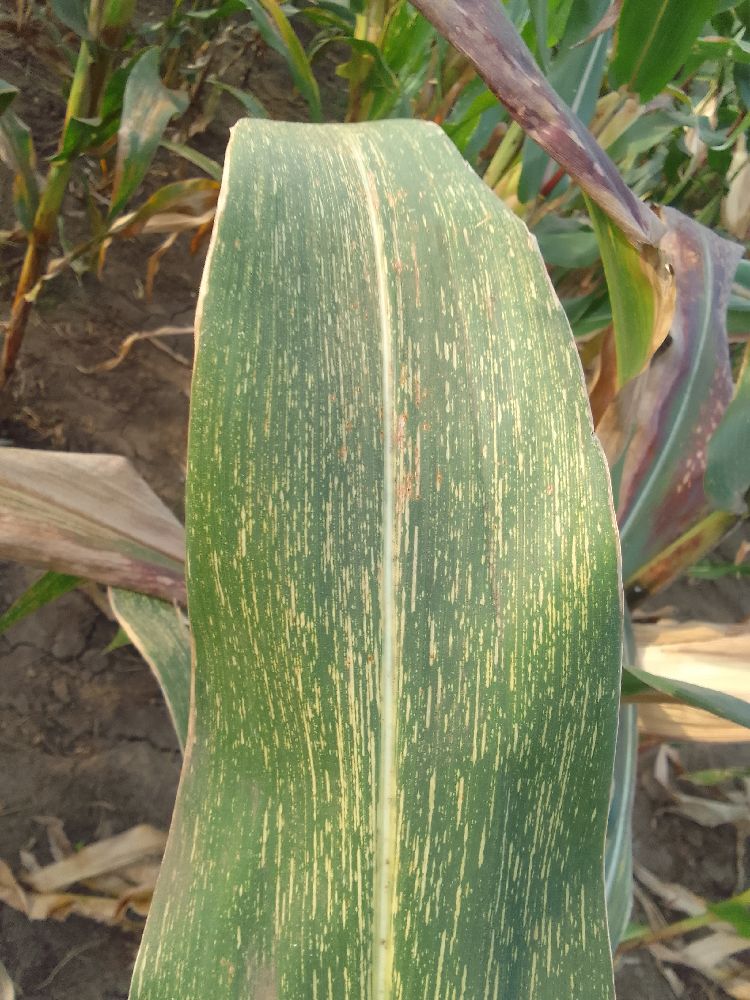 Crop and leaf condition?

maize, maize streak virus
